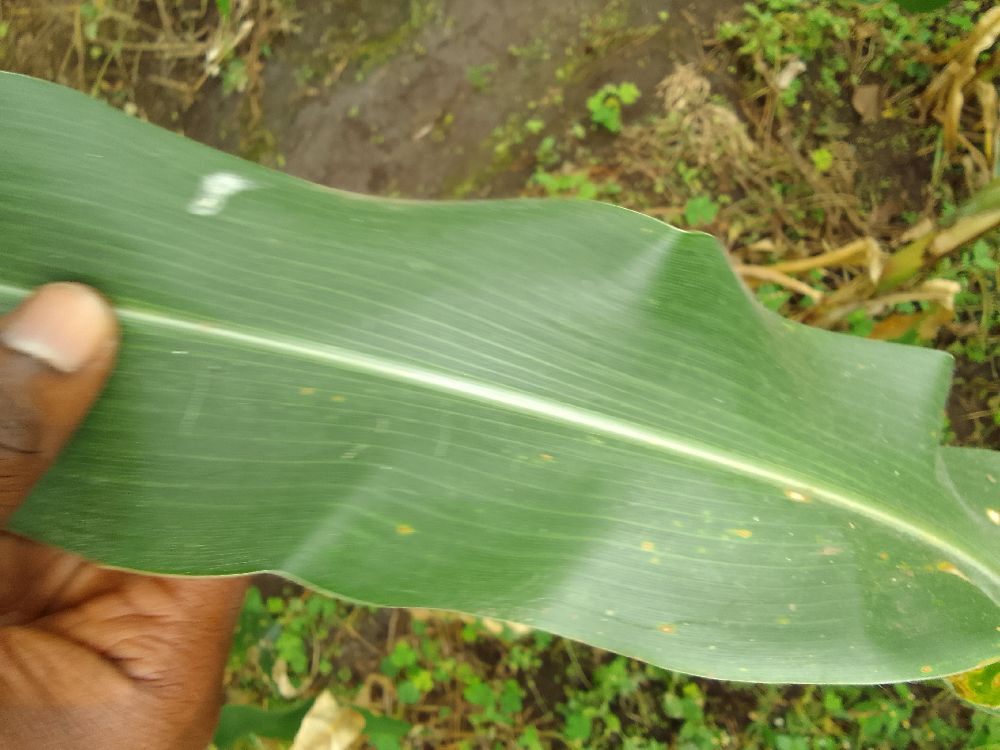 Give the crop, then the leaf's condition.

maize, healthy
